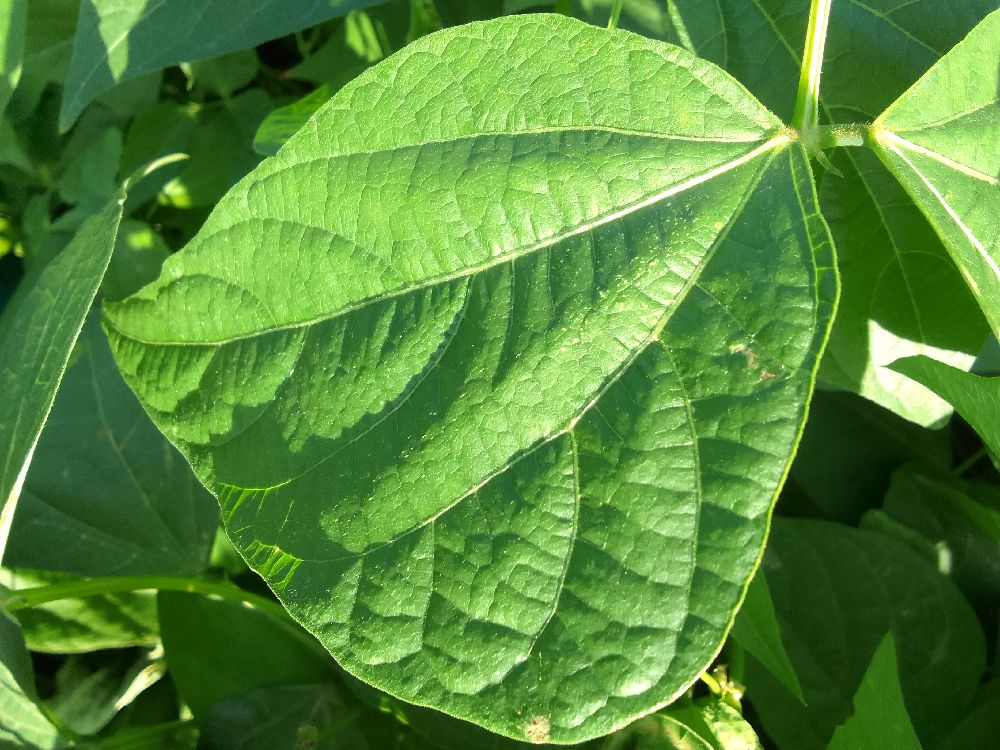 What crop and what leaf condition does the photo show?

common bean, healthy
